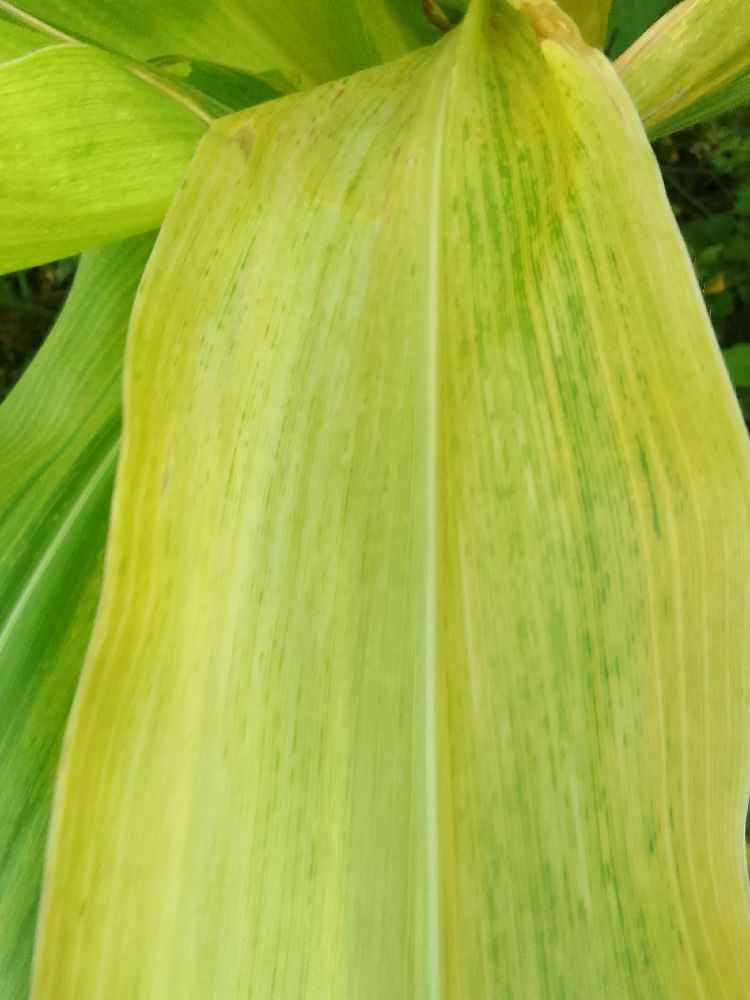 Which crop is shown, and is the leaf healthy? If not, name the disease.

maize, maize lethal necrosis
